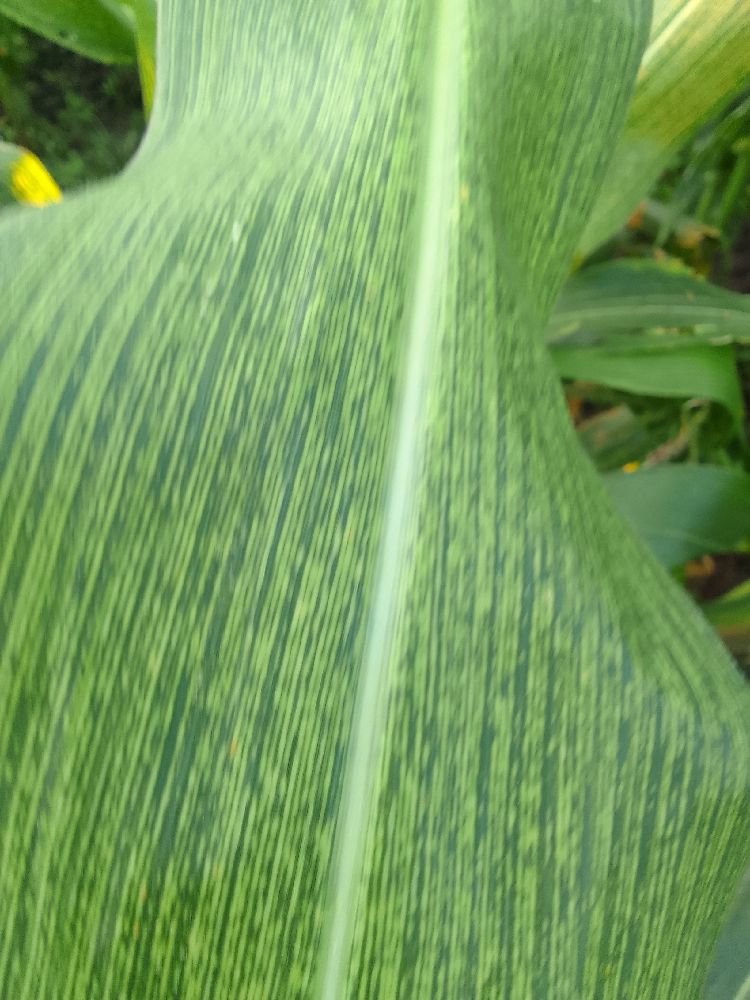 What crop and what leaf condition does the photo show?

maize, maize streak virus
